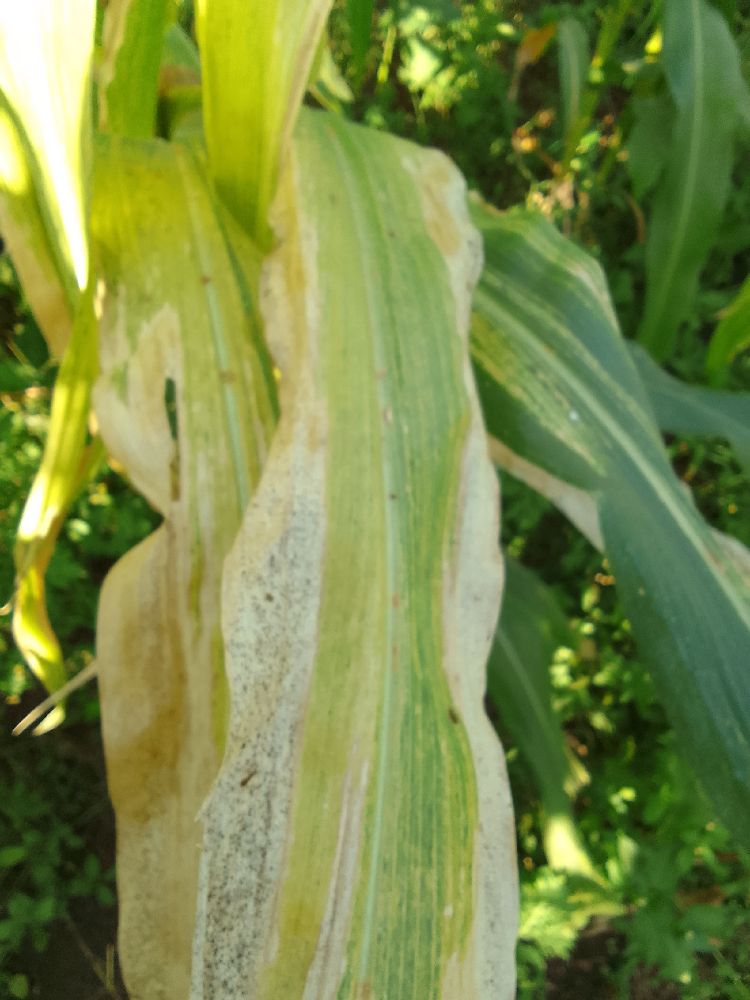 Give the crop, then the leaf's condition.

maize, maize lethal necrosis
